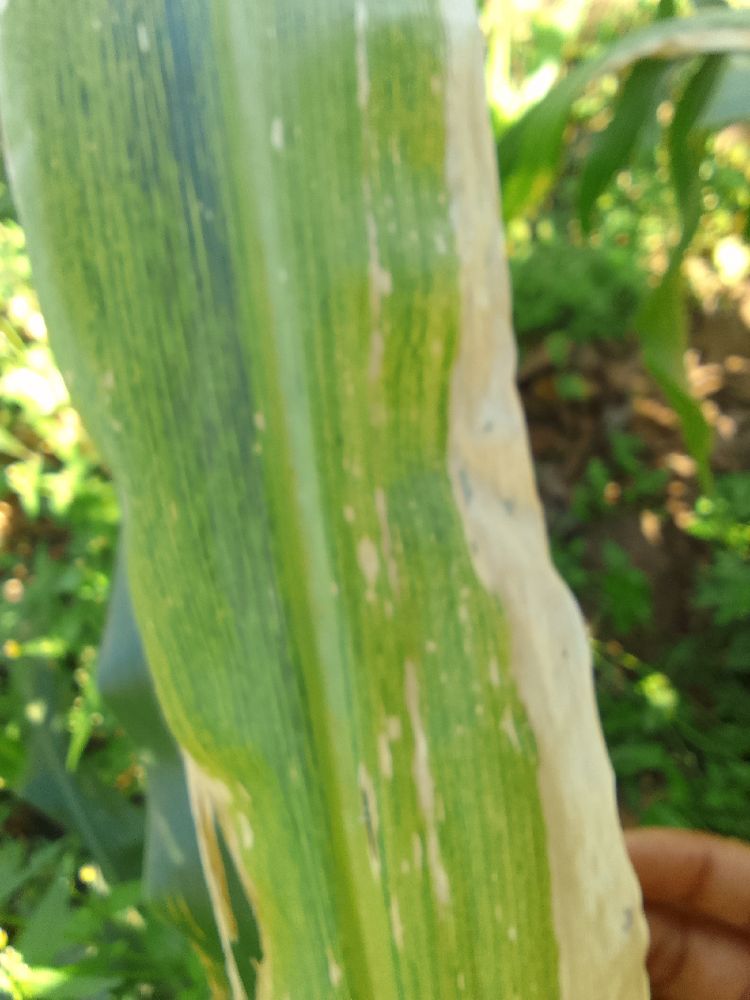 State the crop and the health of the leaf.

maize, maize lethal necrosis
